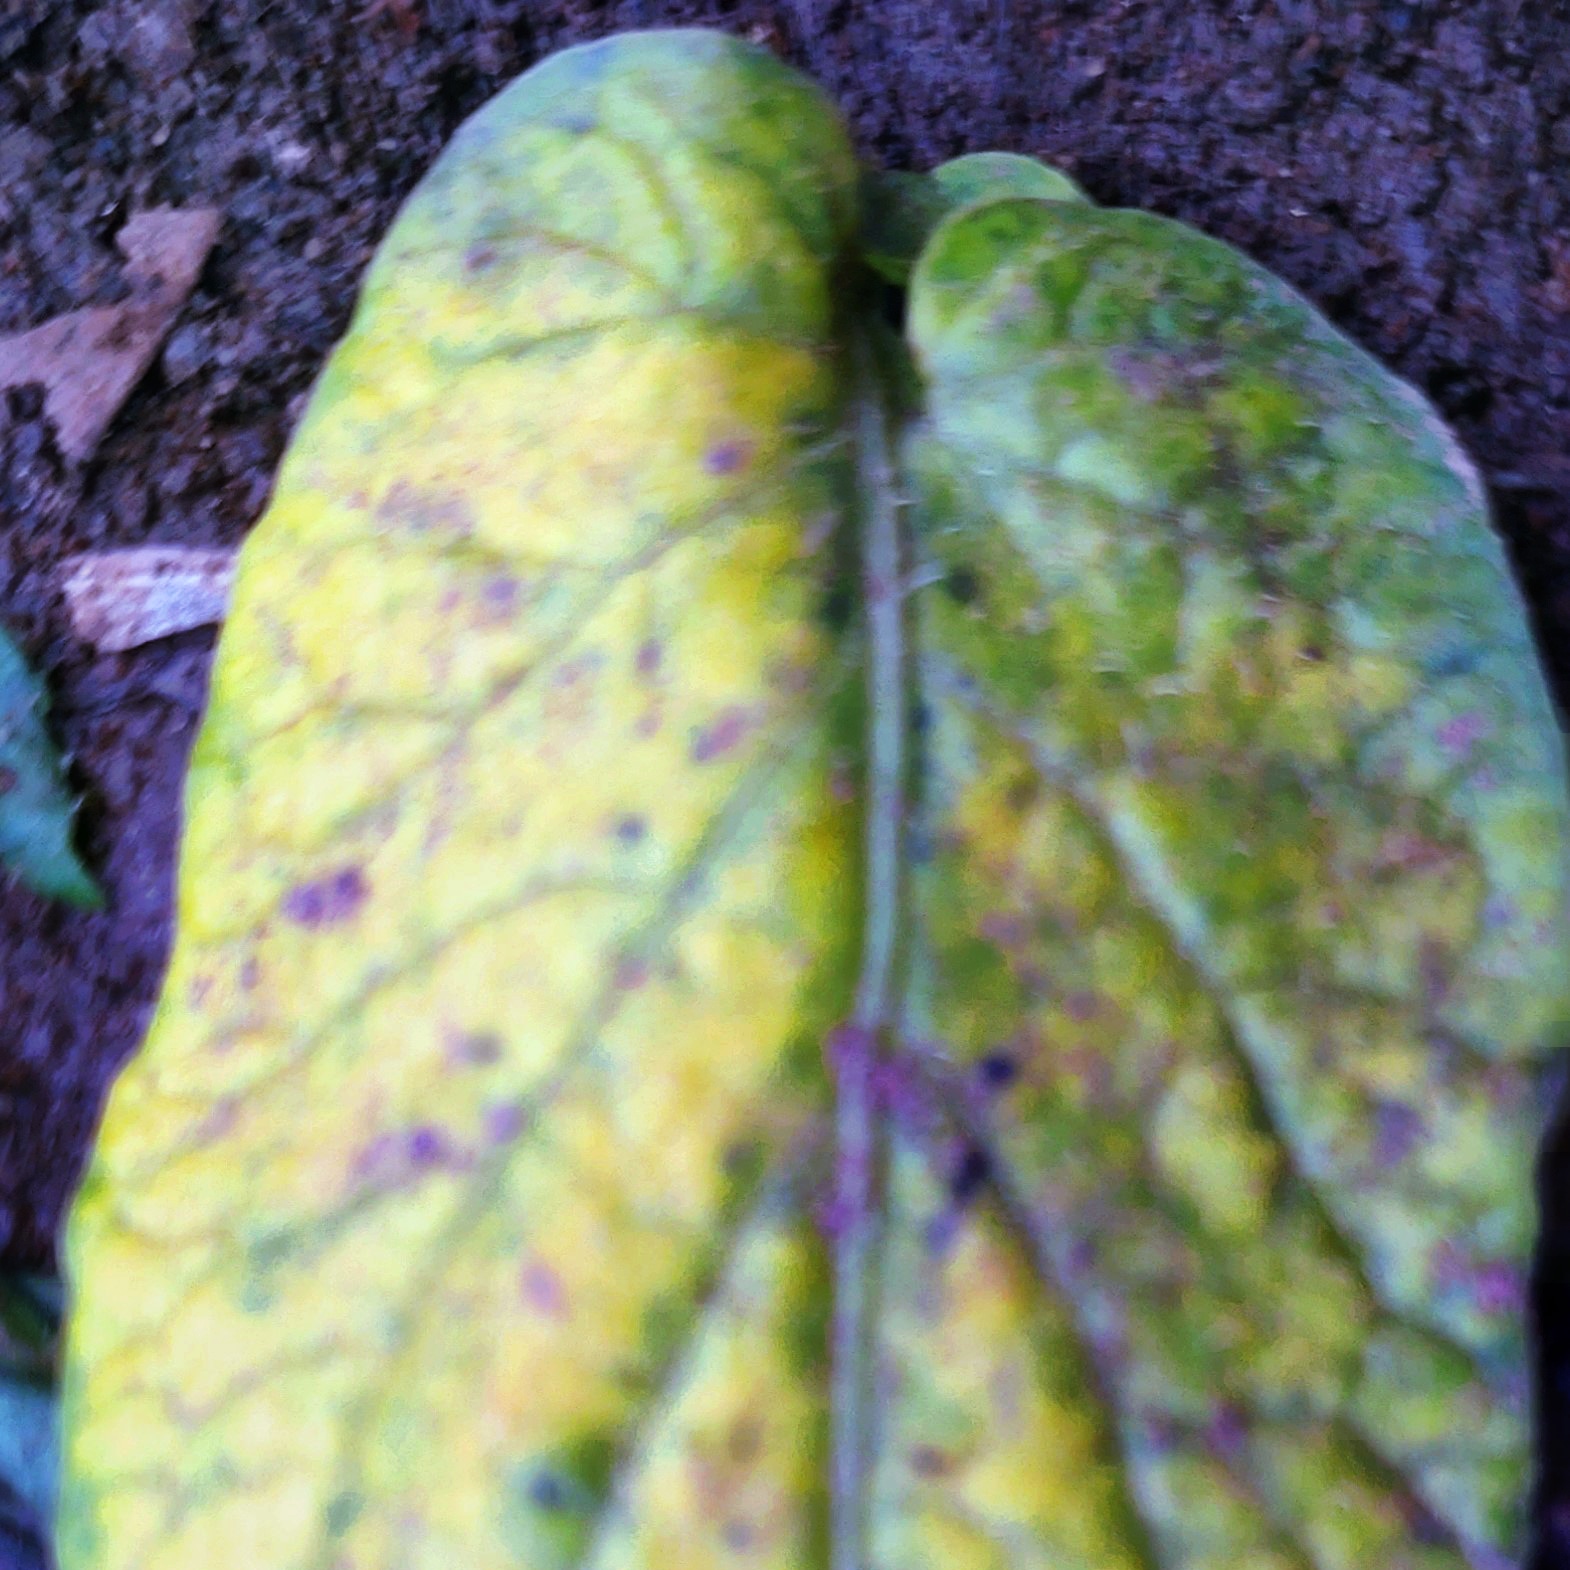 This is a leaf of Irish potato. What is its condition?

late blight
